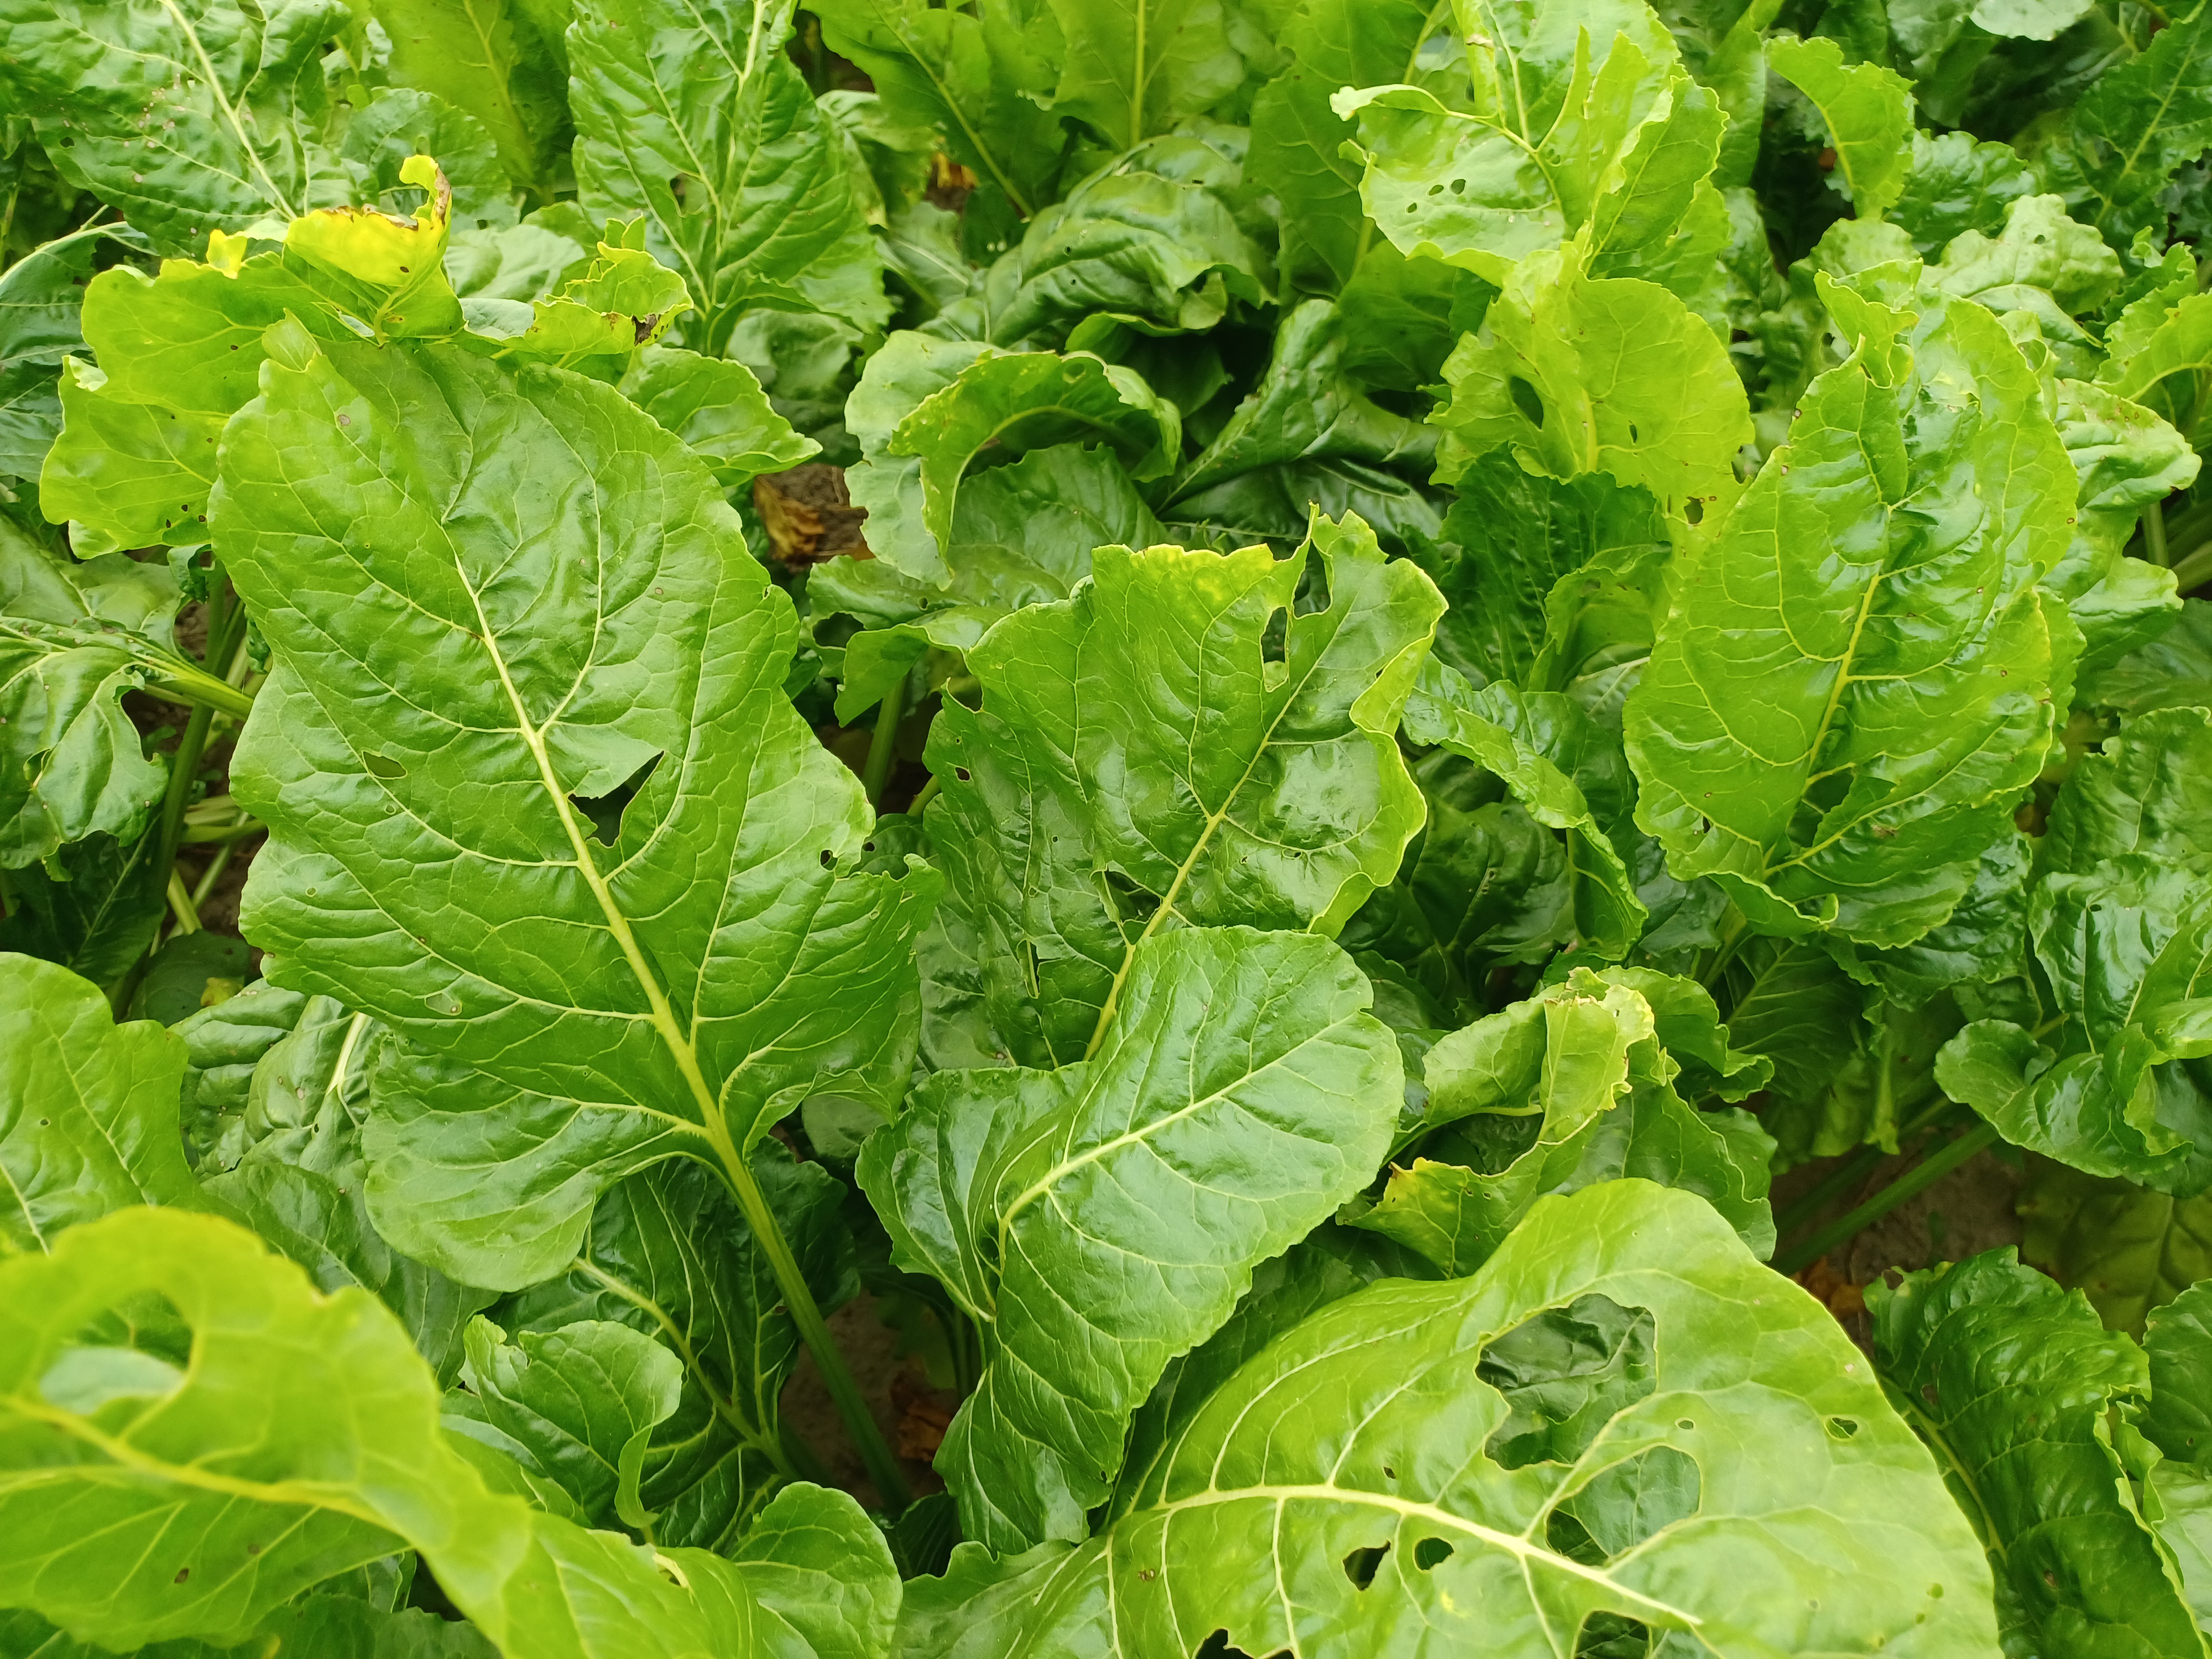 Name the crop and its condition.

beet, cercospora
